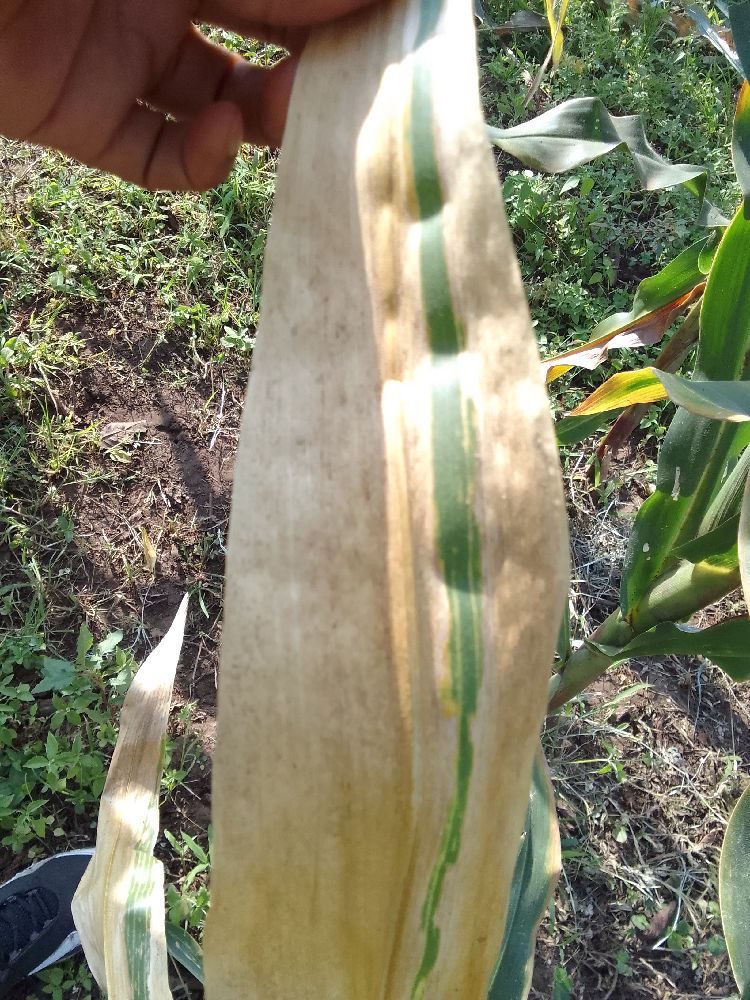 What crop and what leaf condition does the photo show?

maize, maize lethal necrosis
